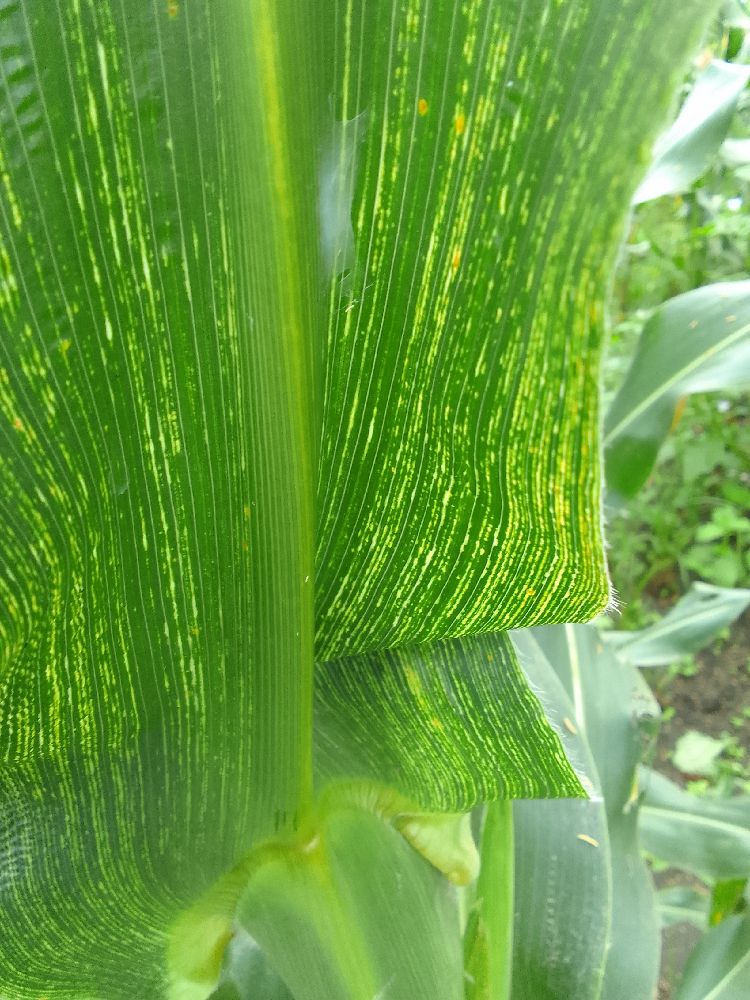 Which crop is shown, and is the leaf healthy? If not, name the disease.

maize, maize streak virus
